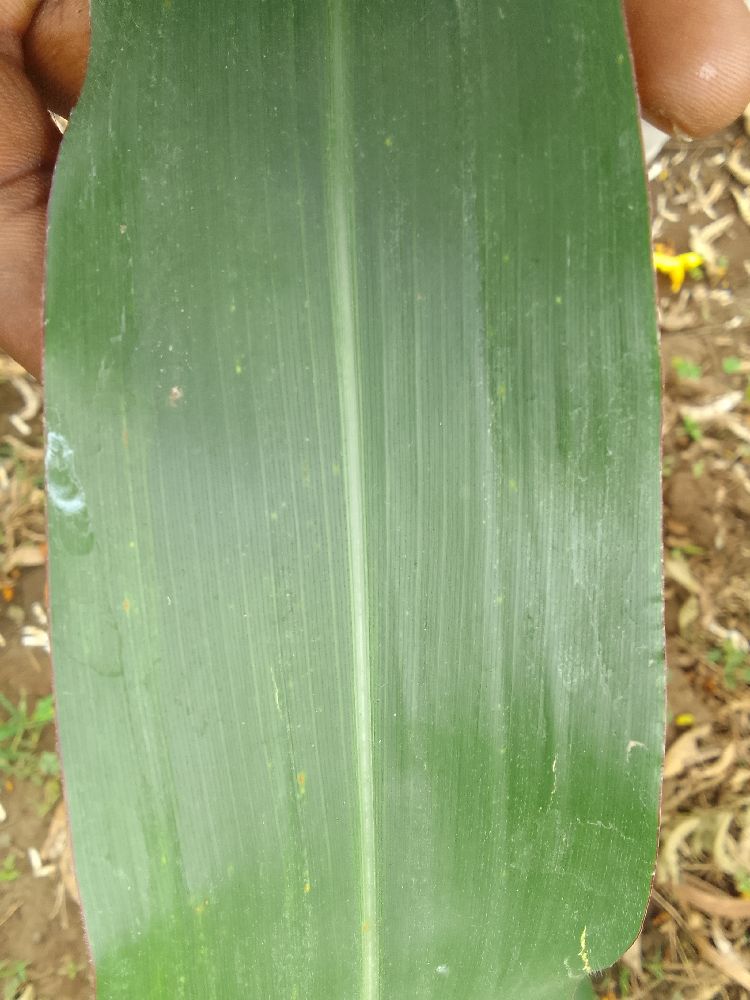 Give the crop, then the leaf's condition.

maize, healthy
